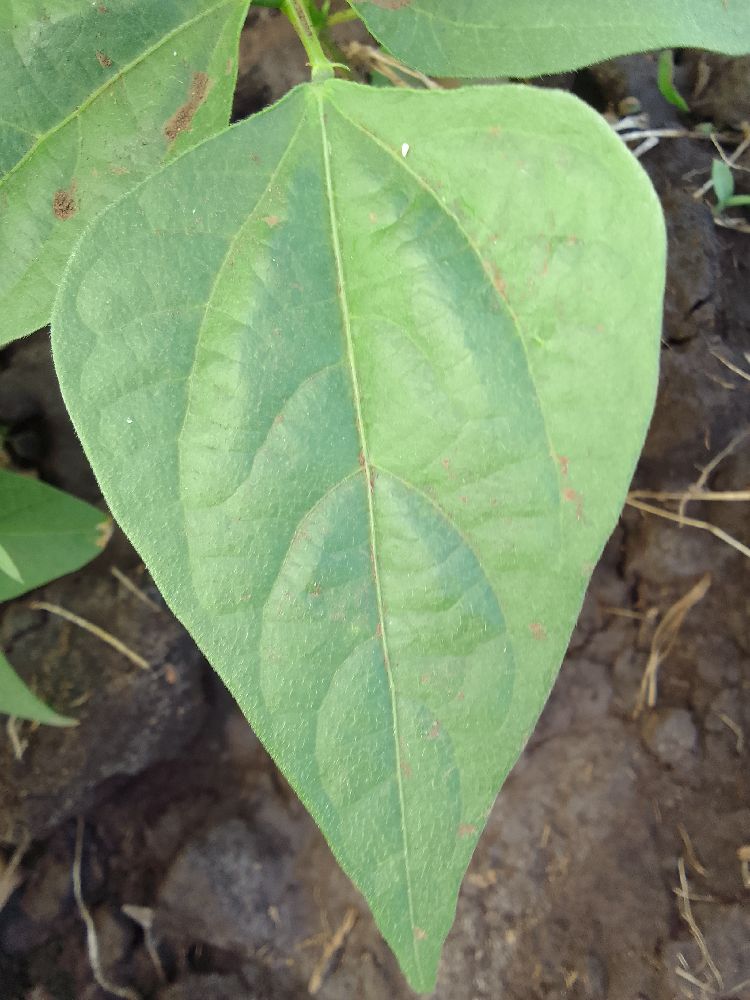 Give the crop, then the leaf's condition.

common bean, healthy
